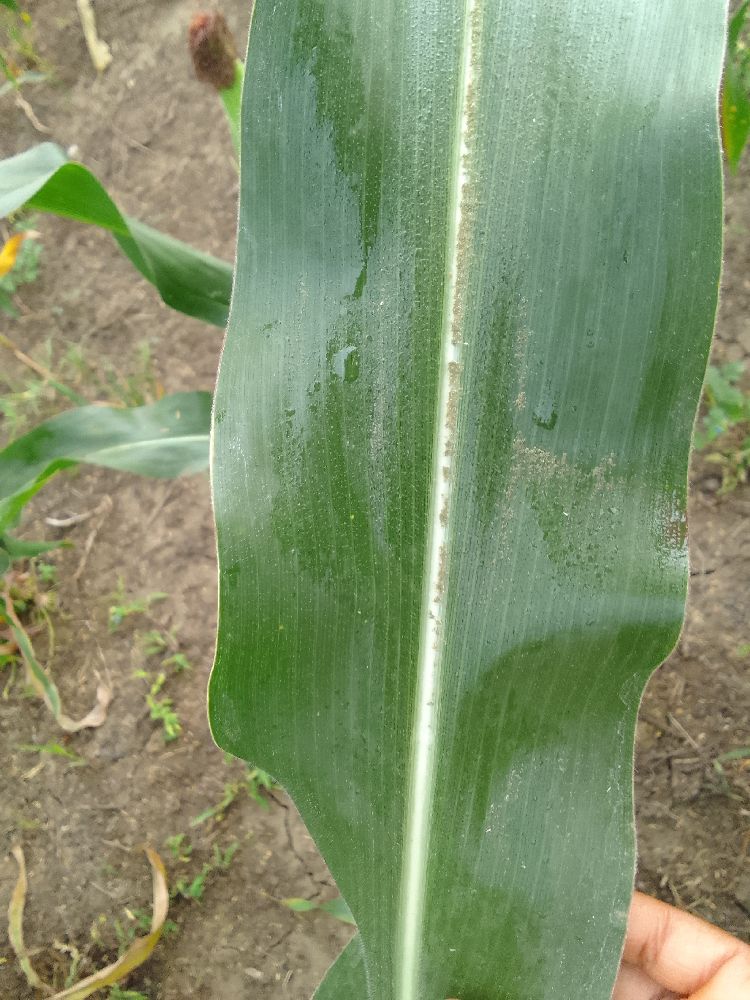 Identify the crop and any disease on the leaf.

maize, healthy
